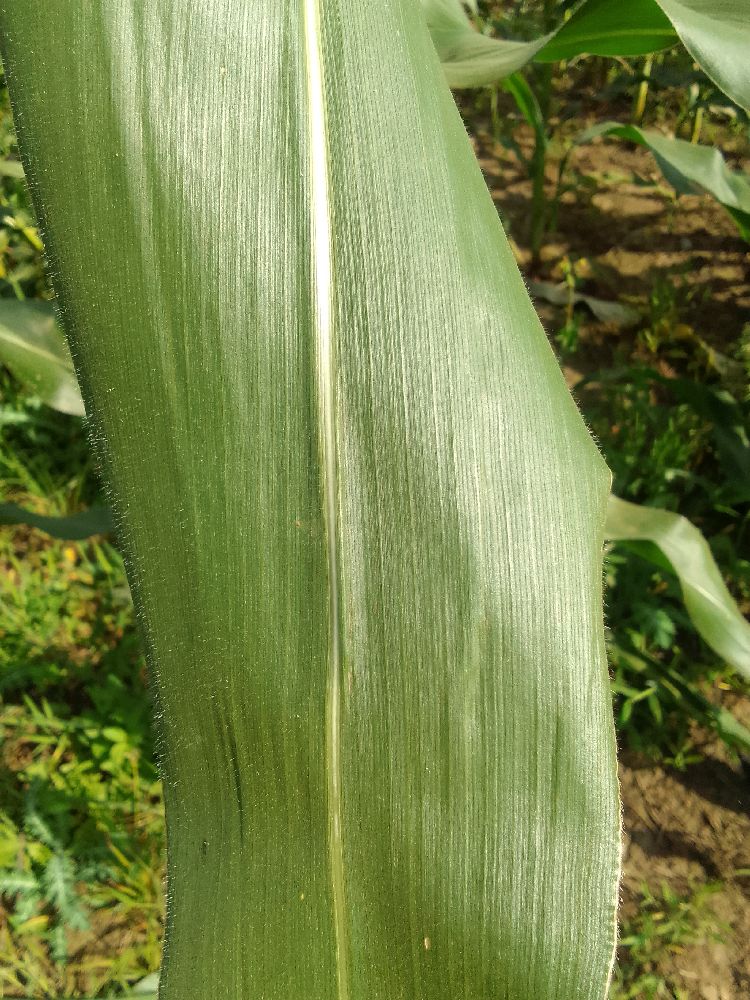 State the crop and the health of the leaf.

maize, healthy
